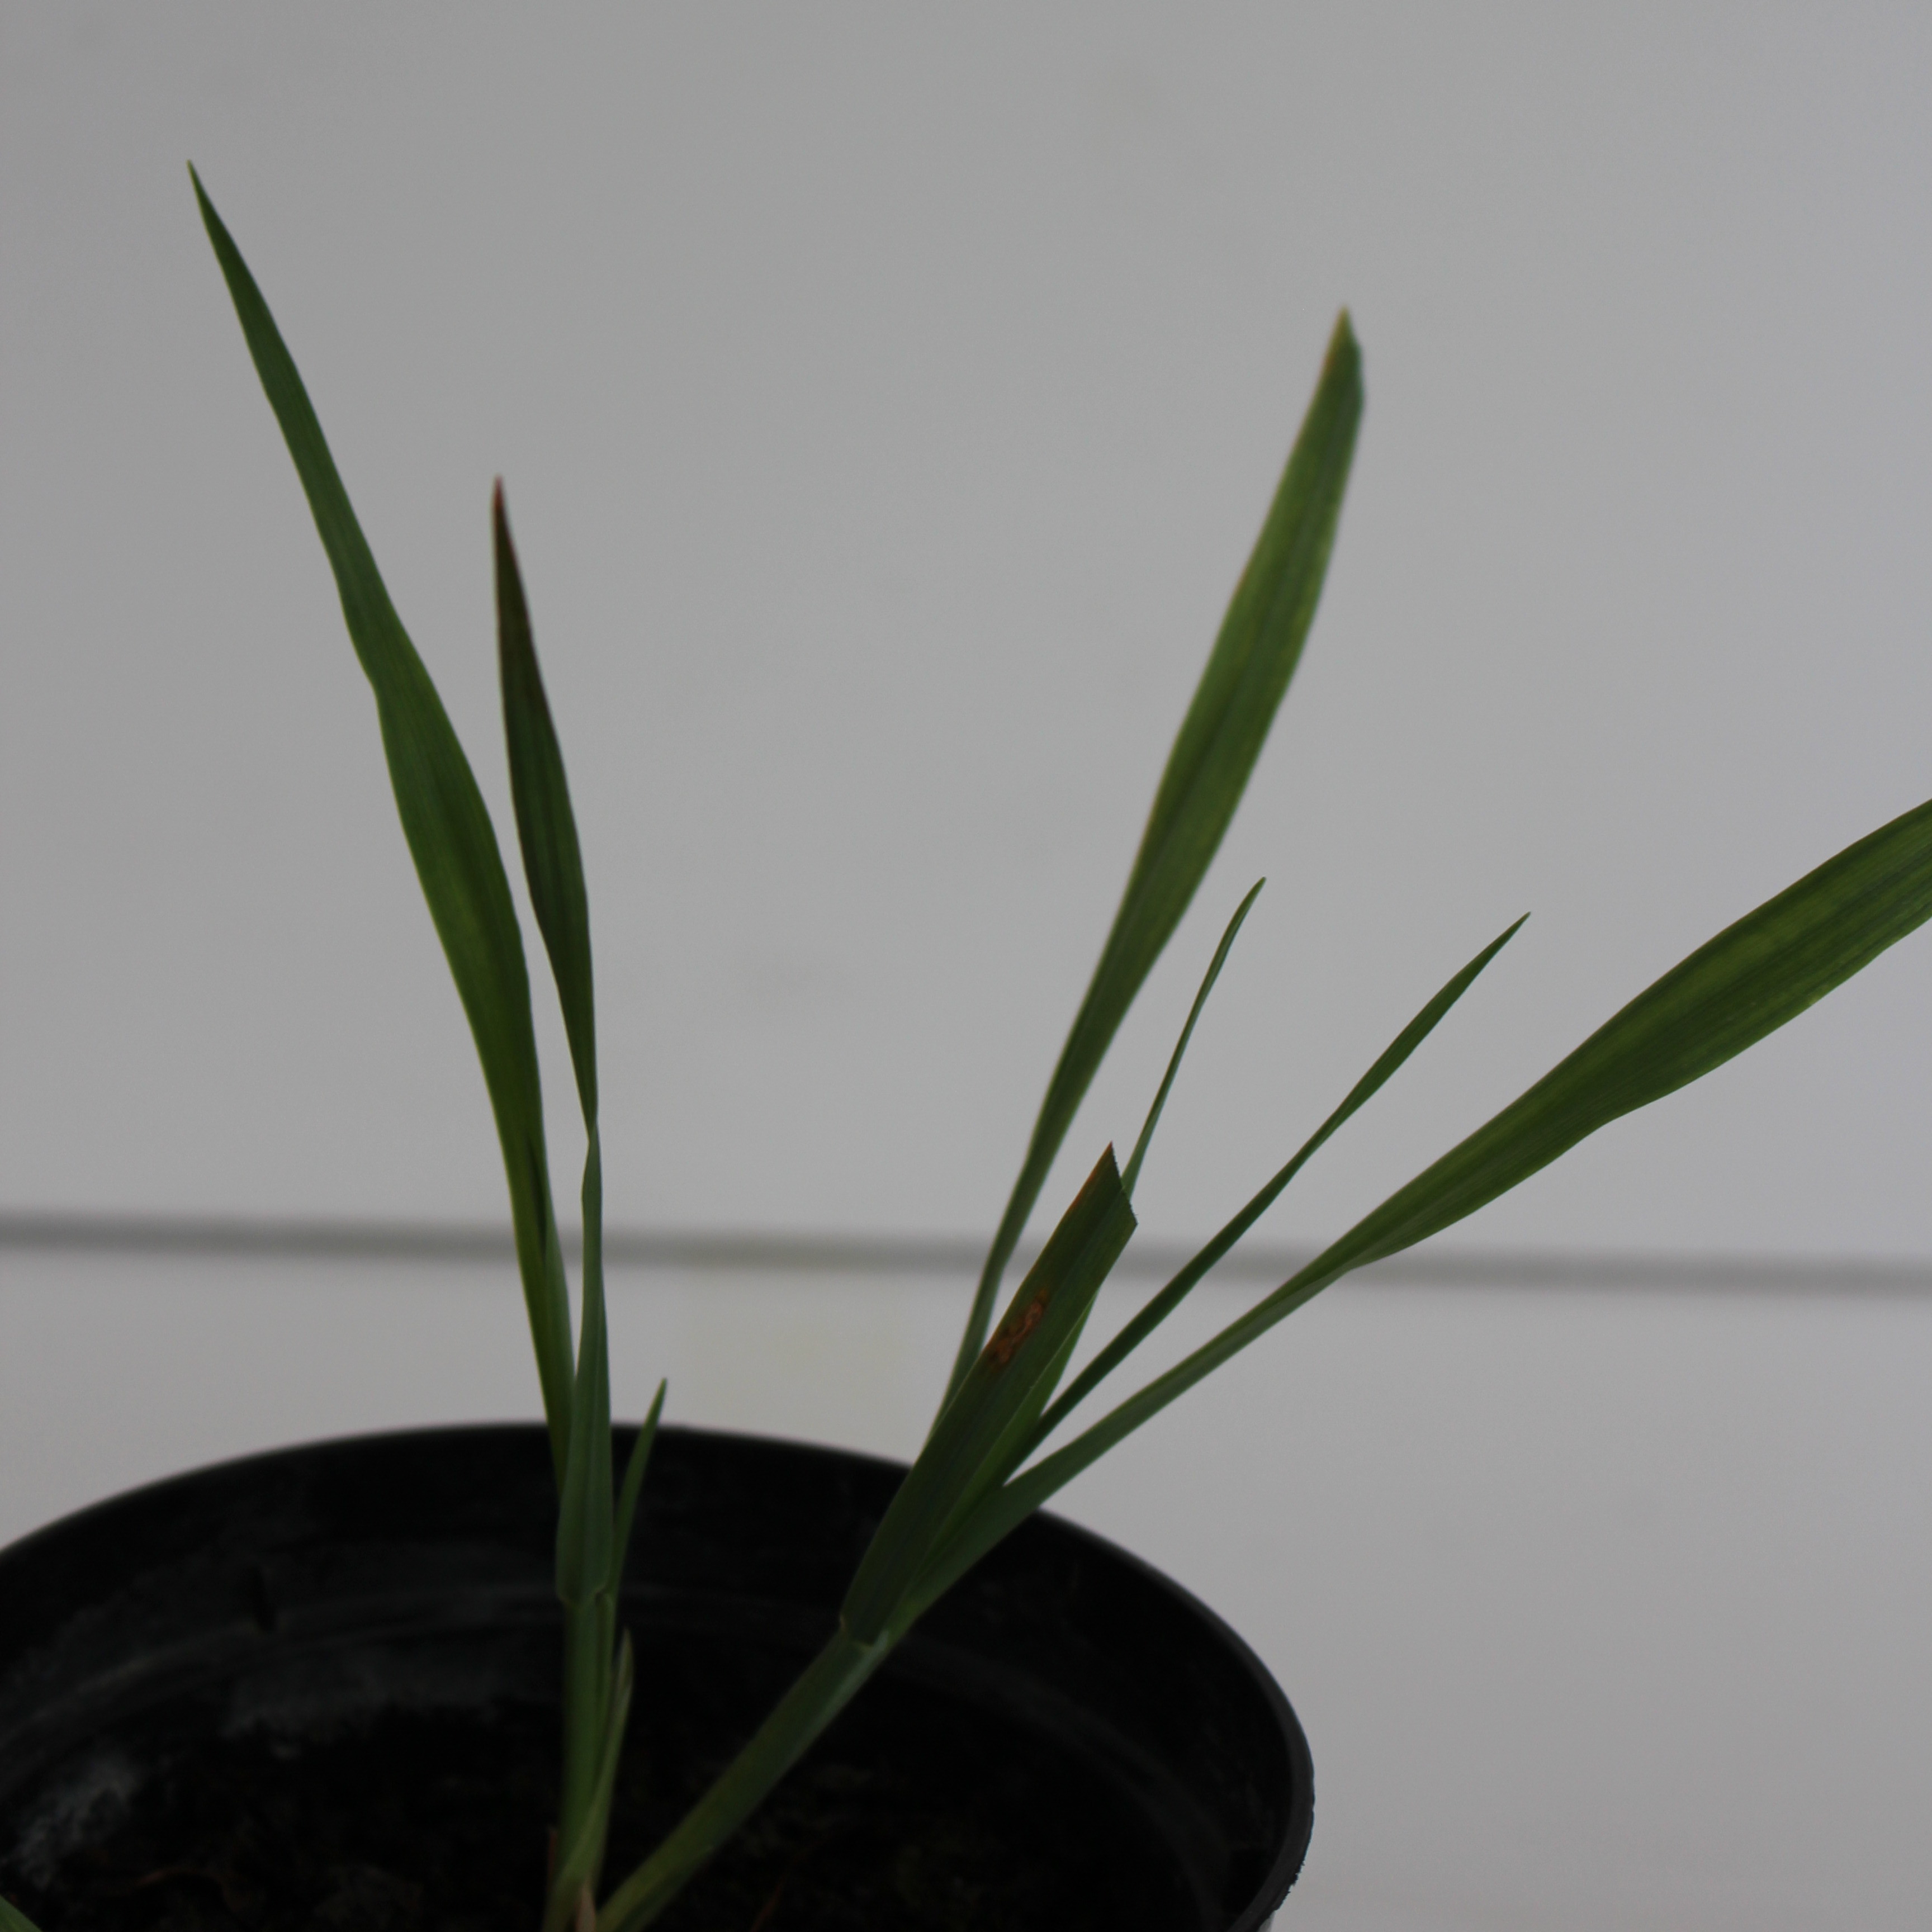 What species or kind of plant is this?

Avena sterilis
